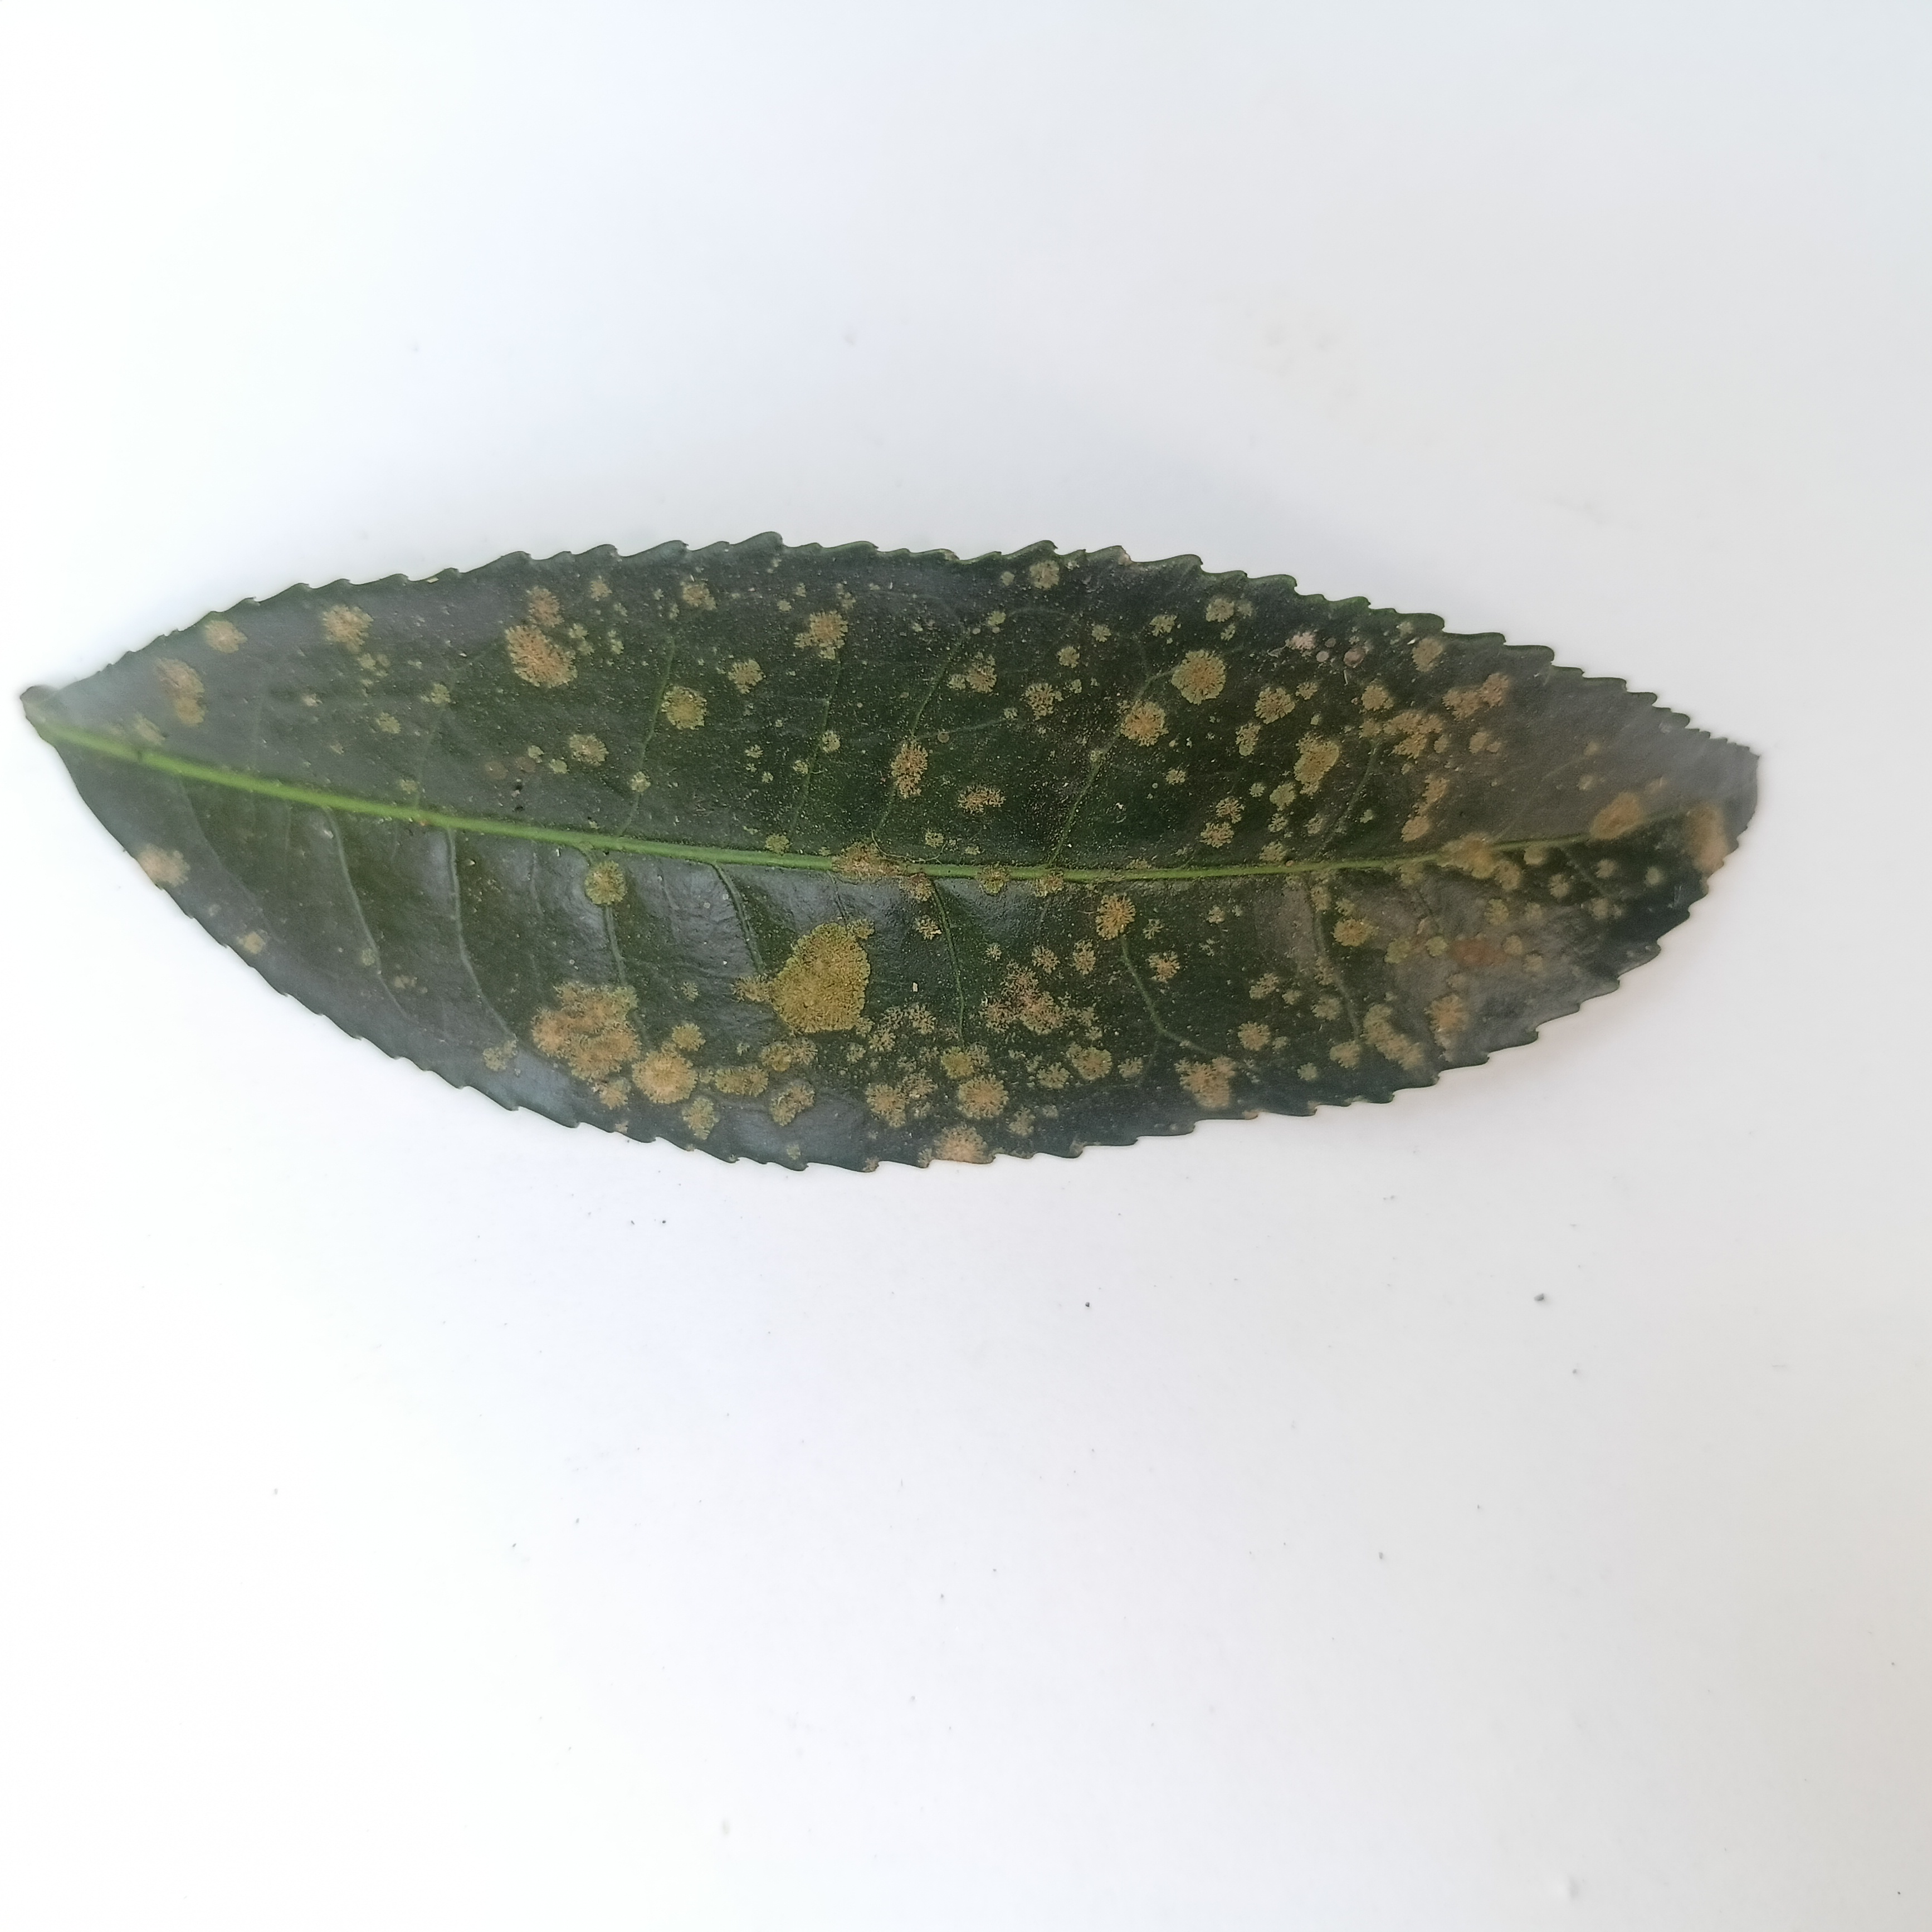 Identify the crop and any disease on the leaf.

tea, algal leaf
